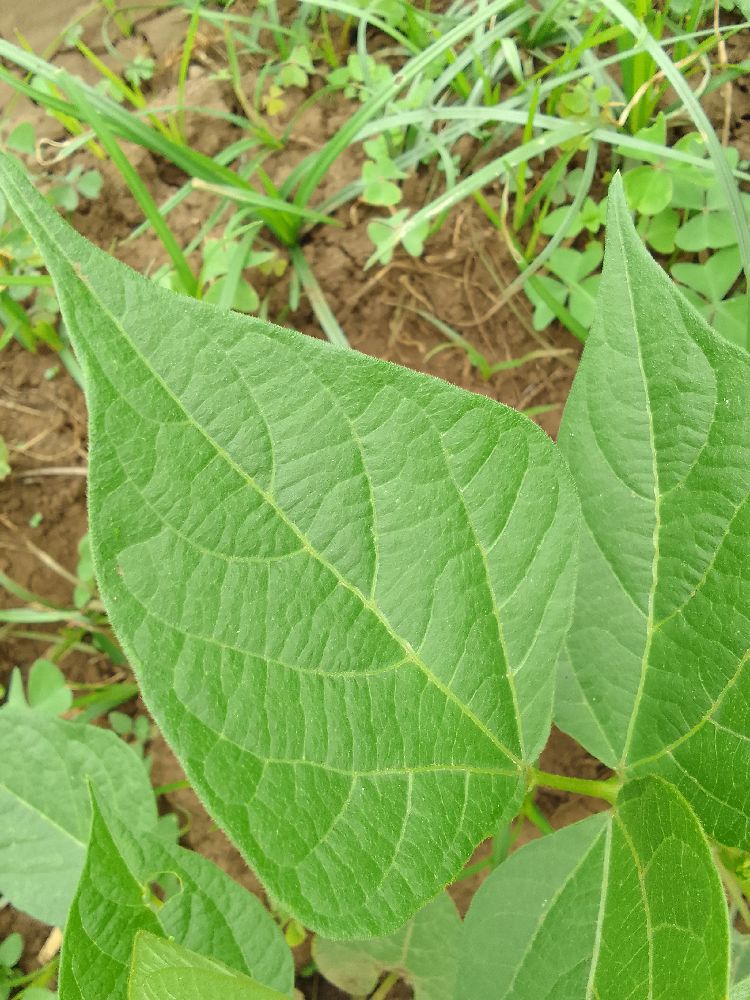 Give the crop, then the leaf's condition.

common bean, healthy
